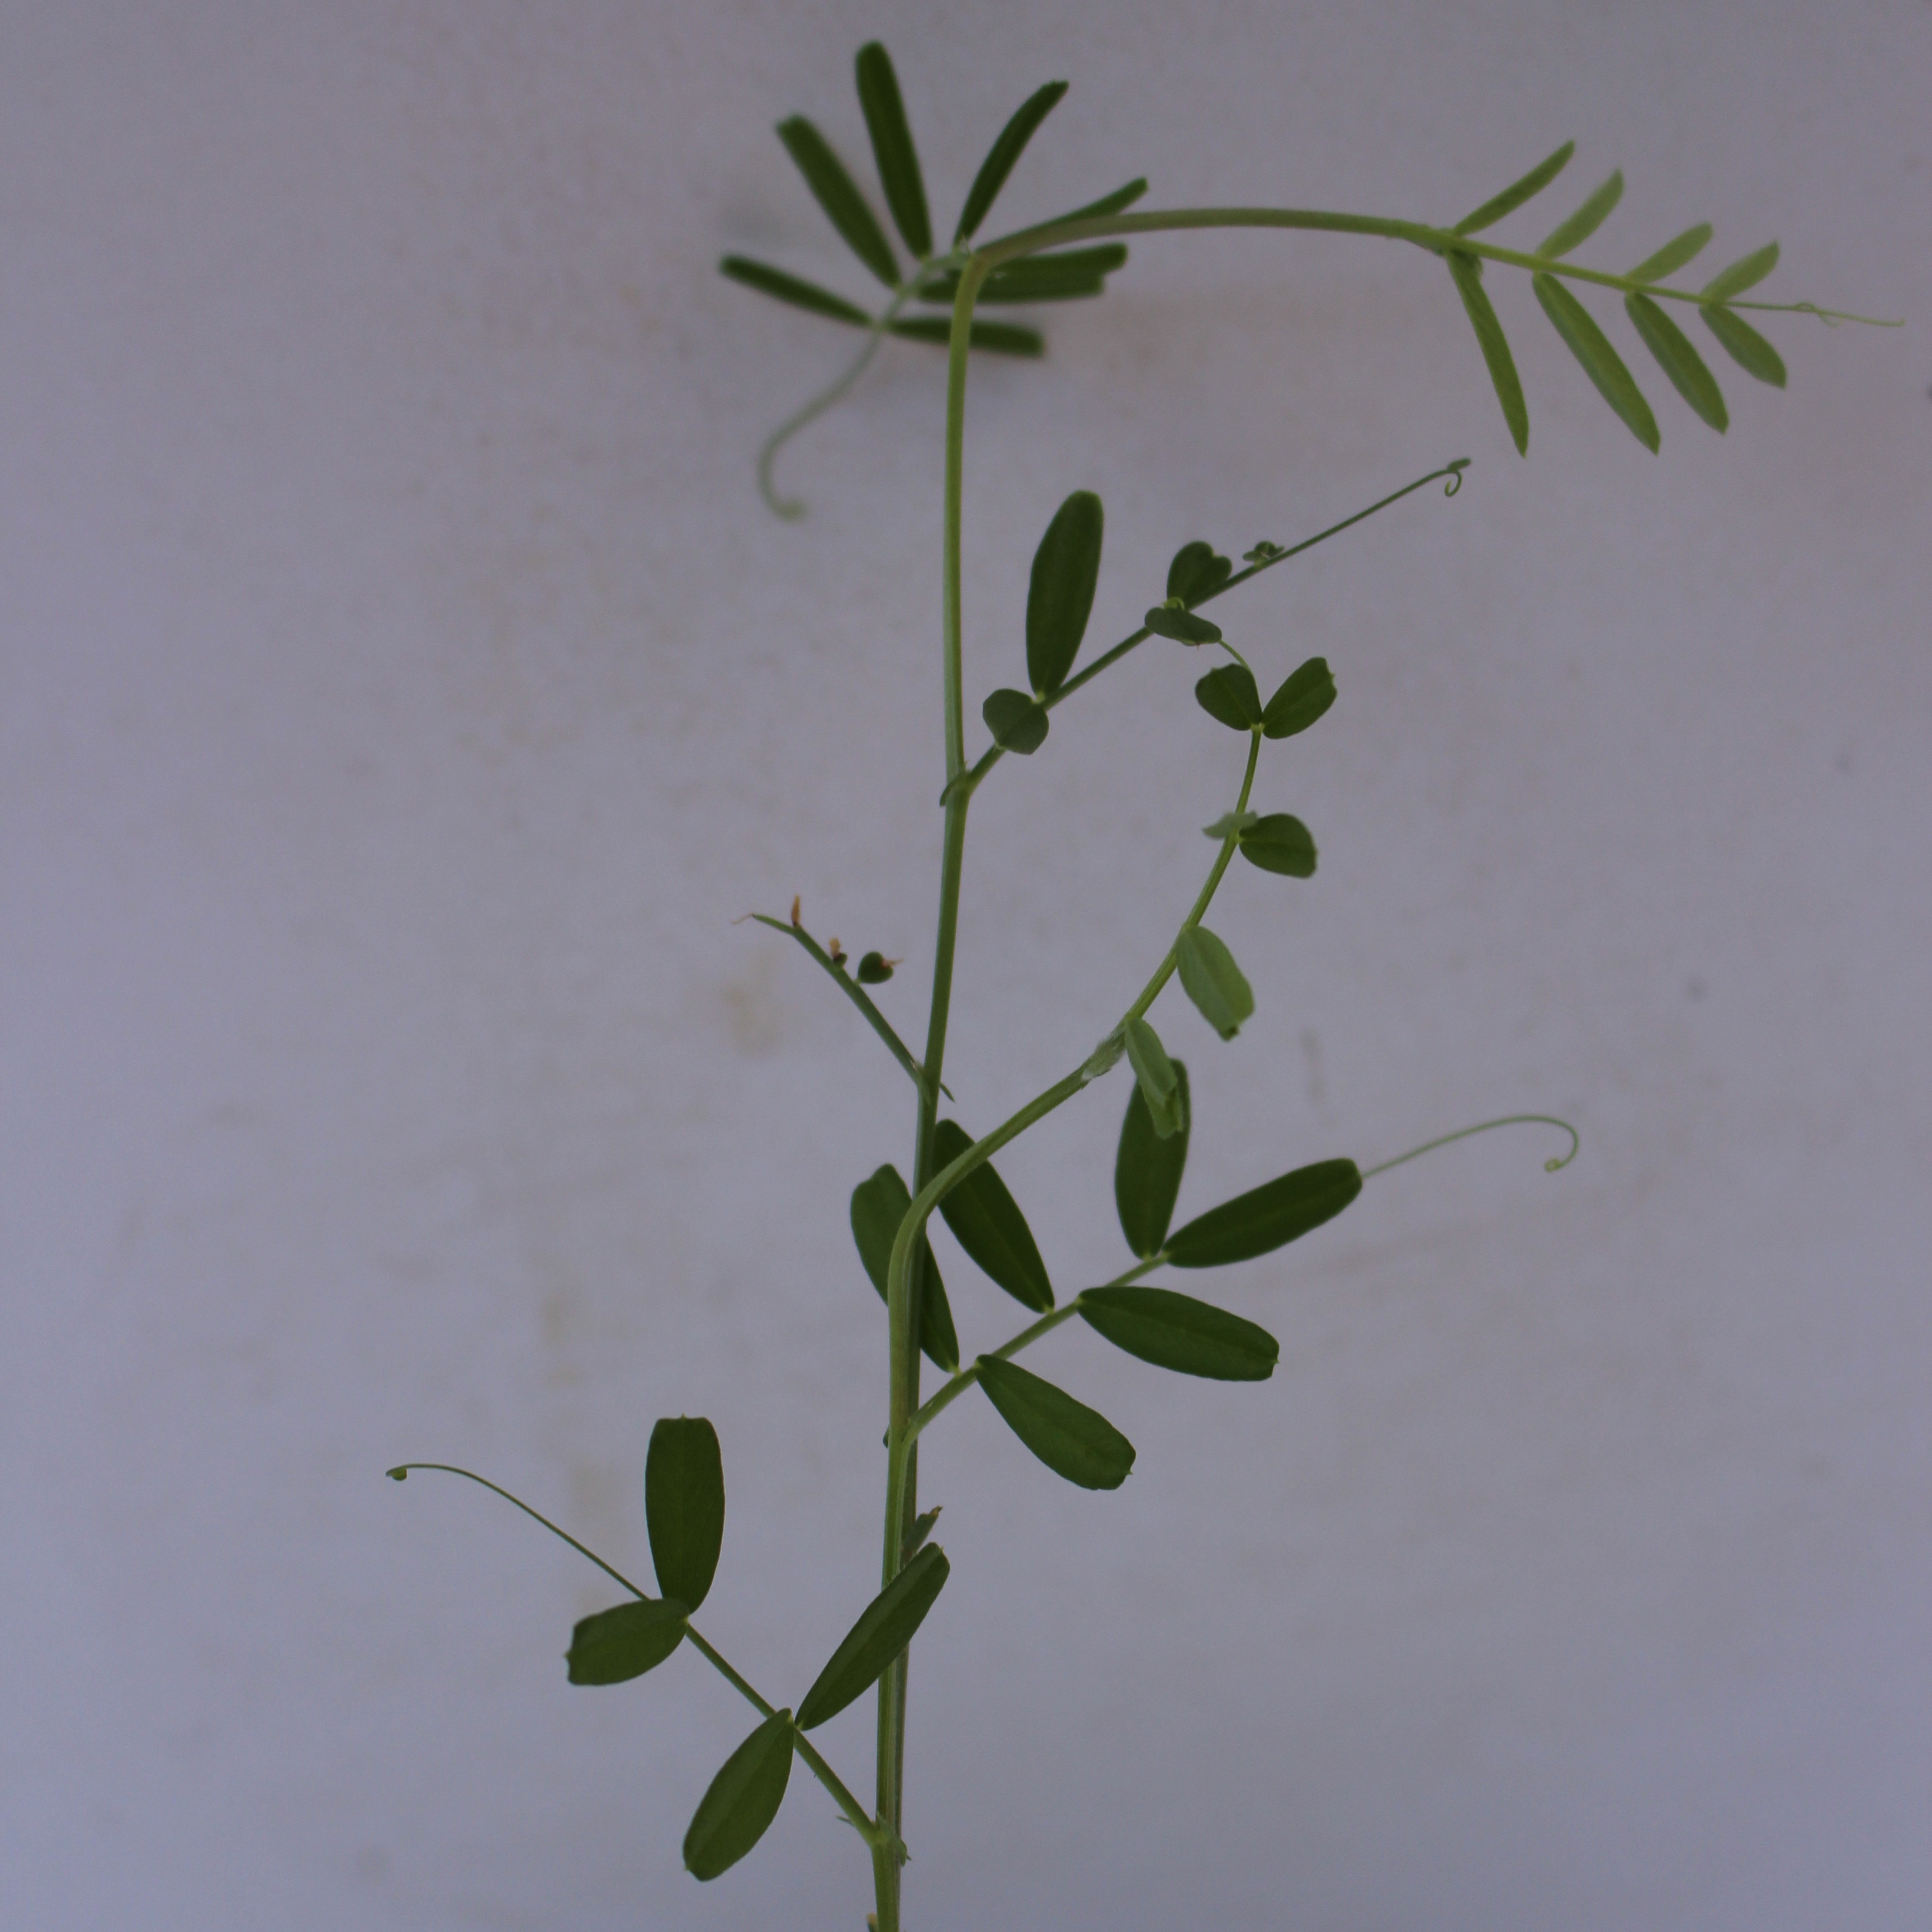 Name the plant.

Vicia sativa
